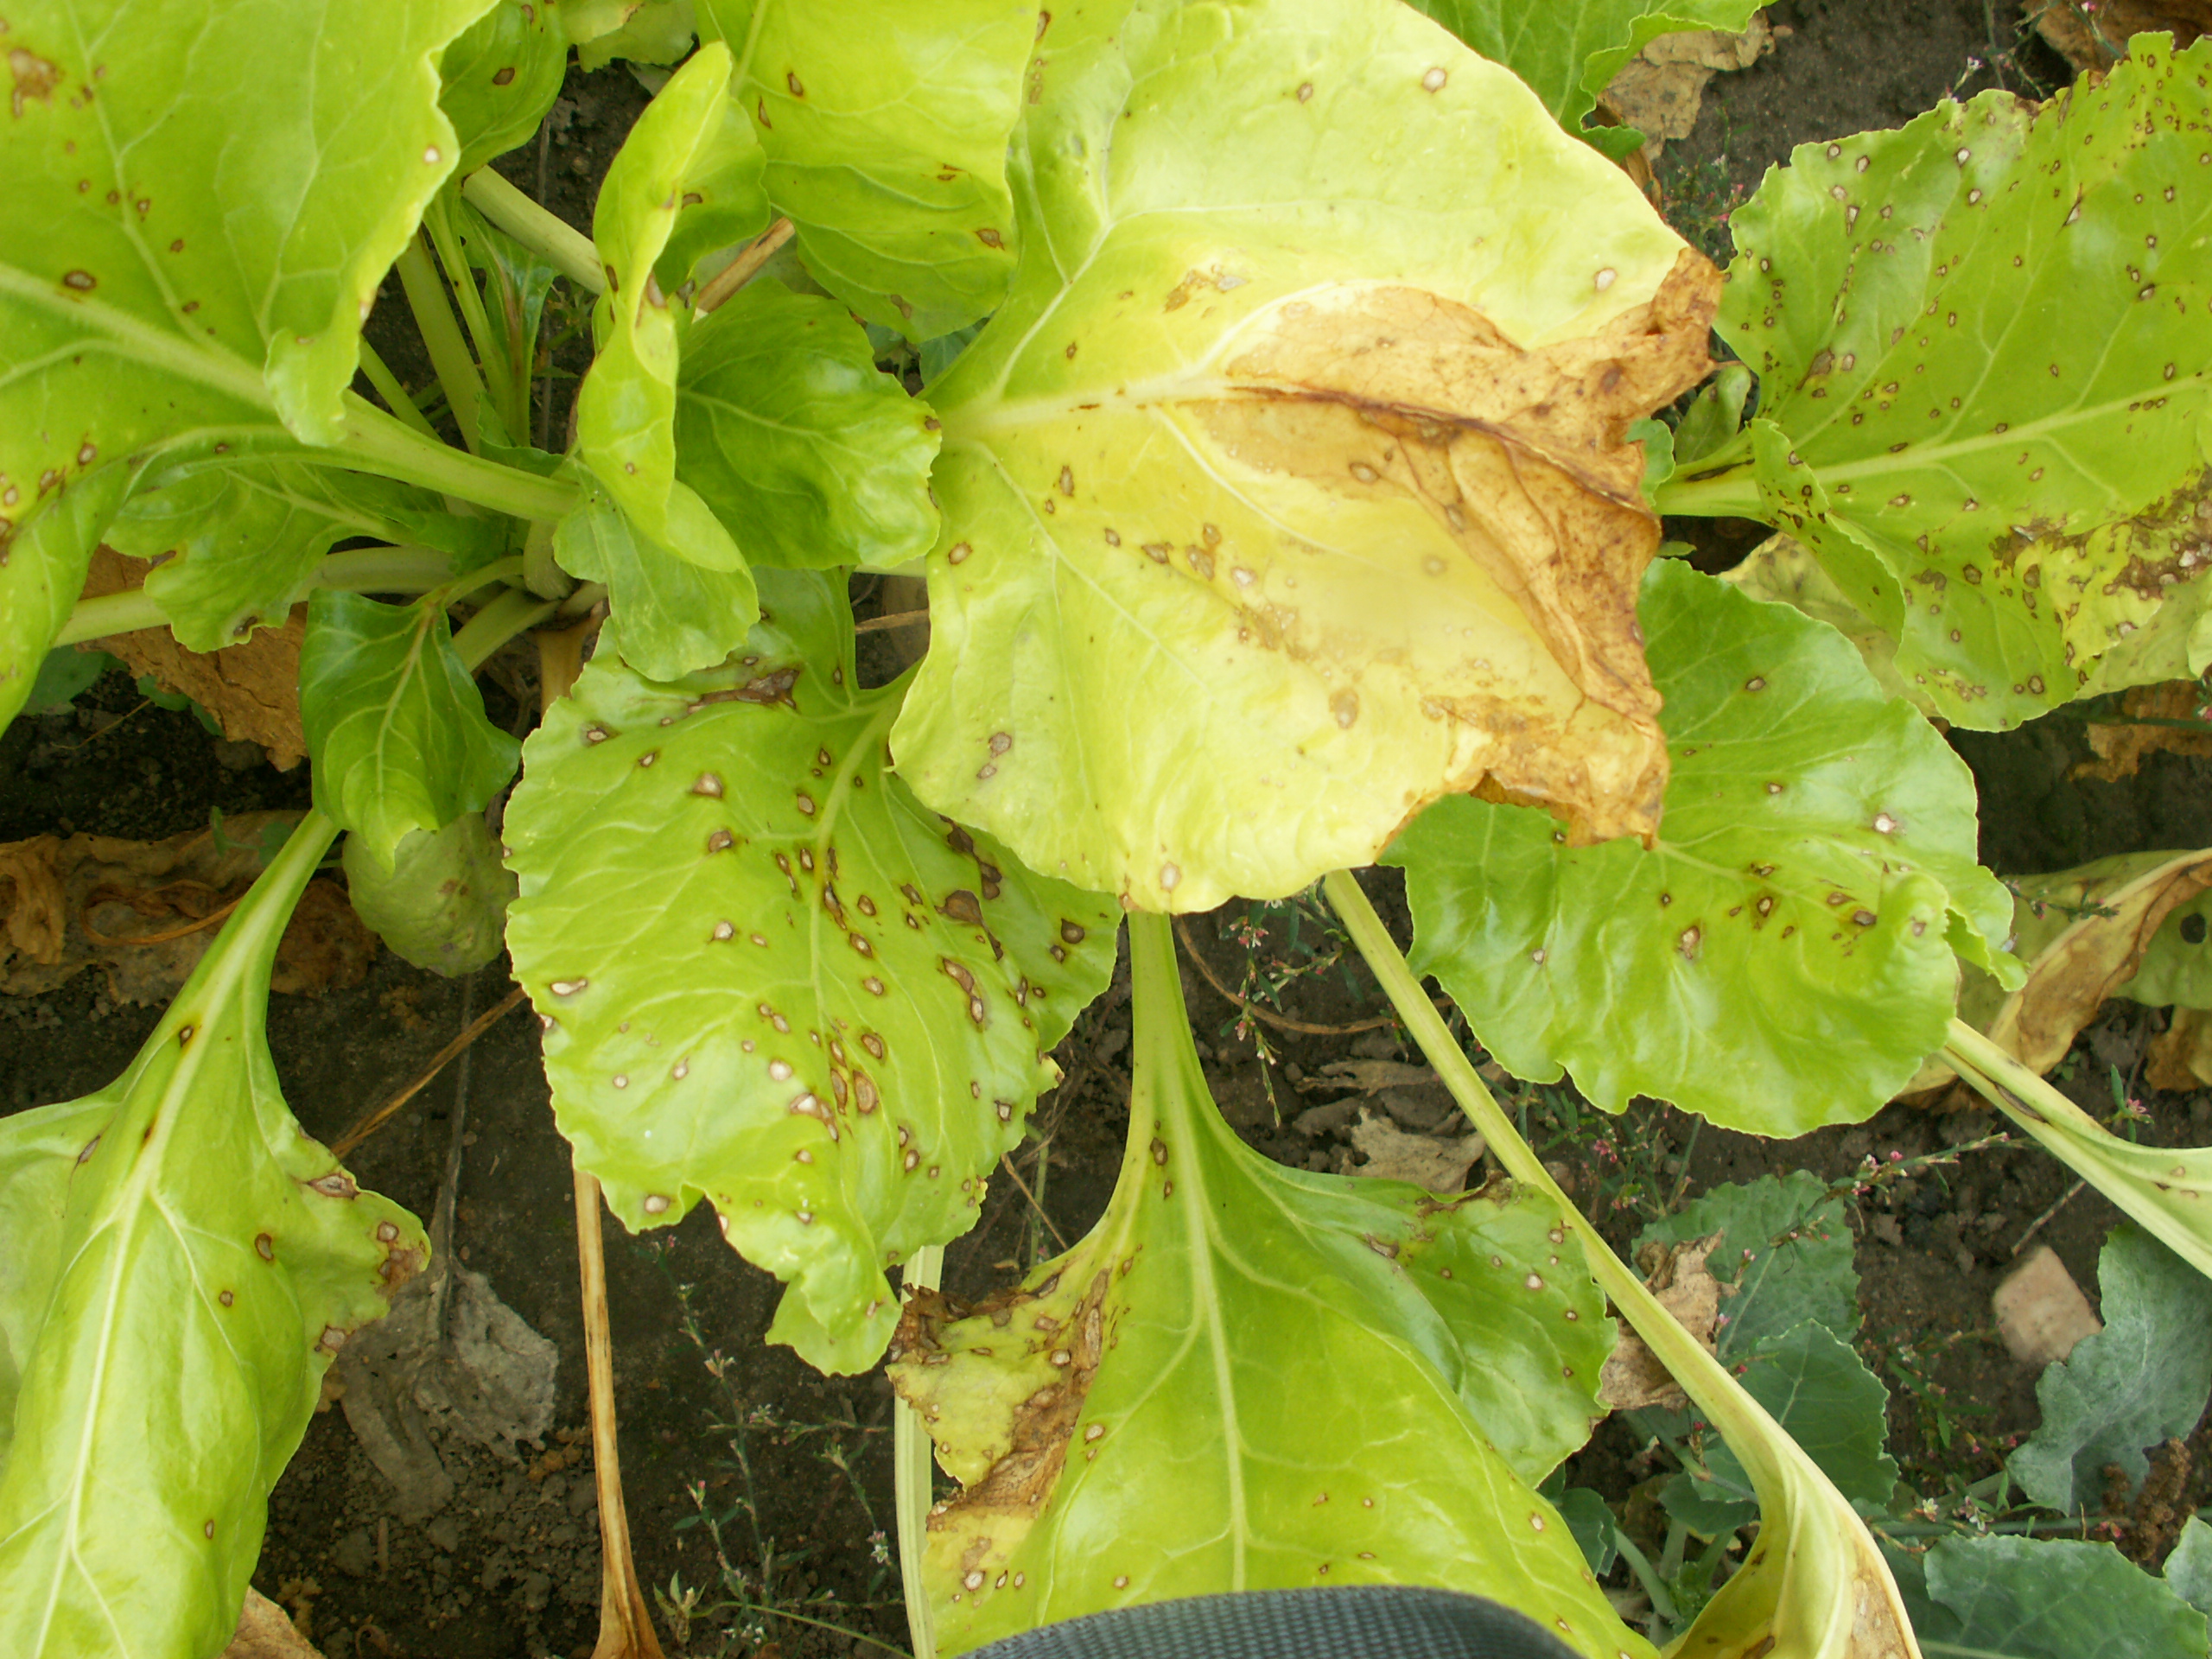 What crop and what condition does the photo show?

beet, cercospora
